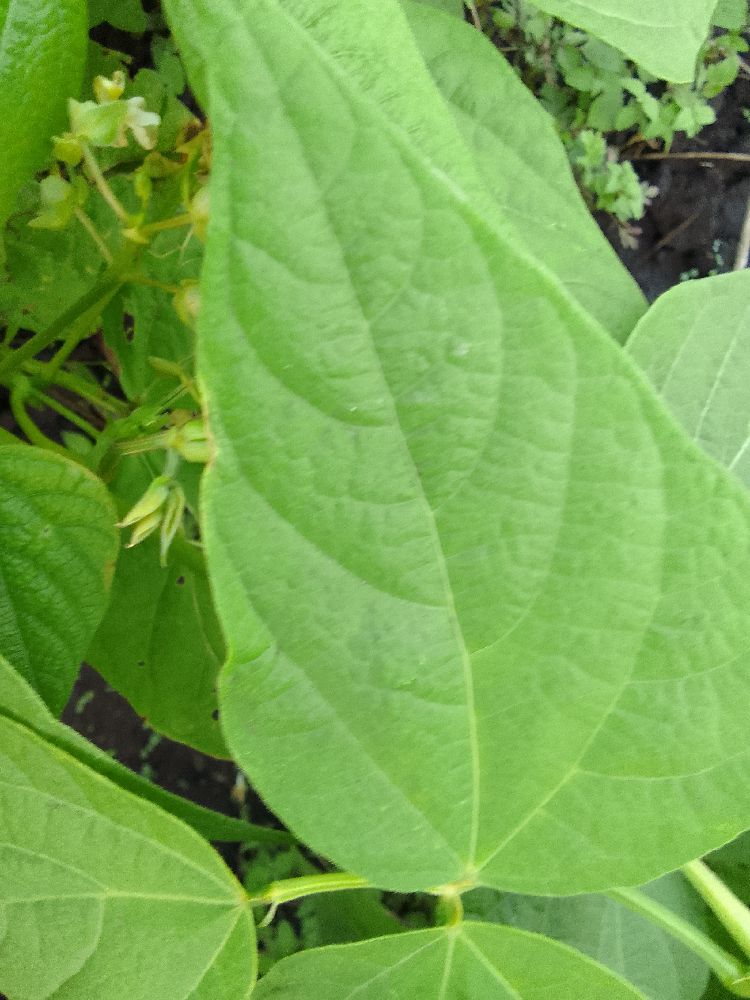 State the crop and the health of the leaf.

common bean, healthy
